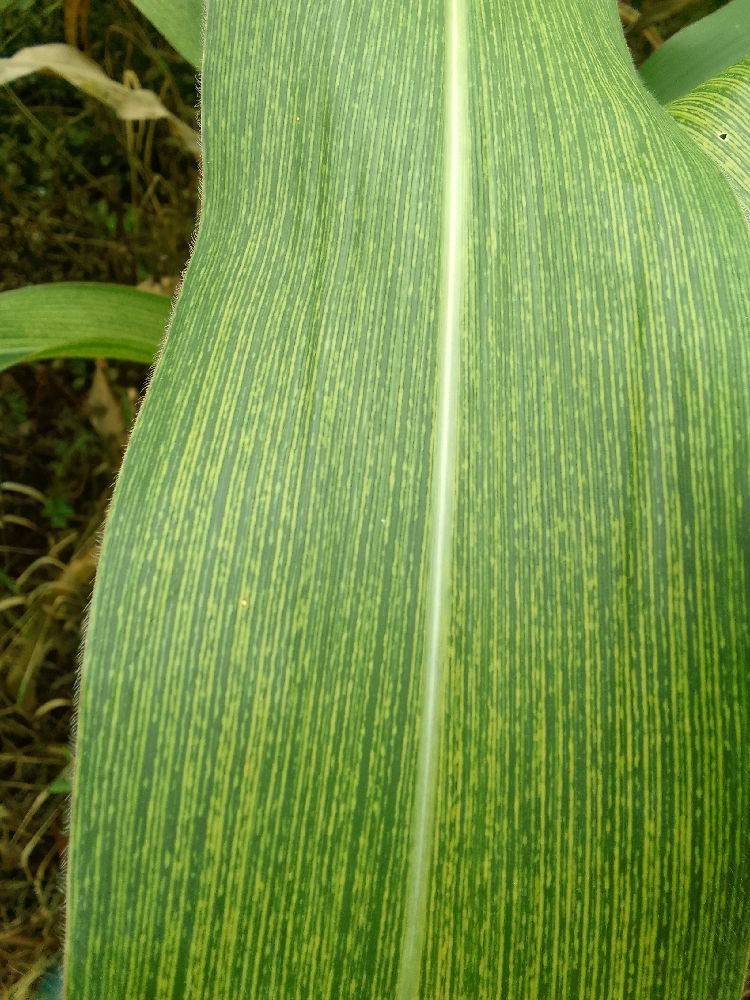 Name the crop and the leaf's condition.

maize, maize streak virus
